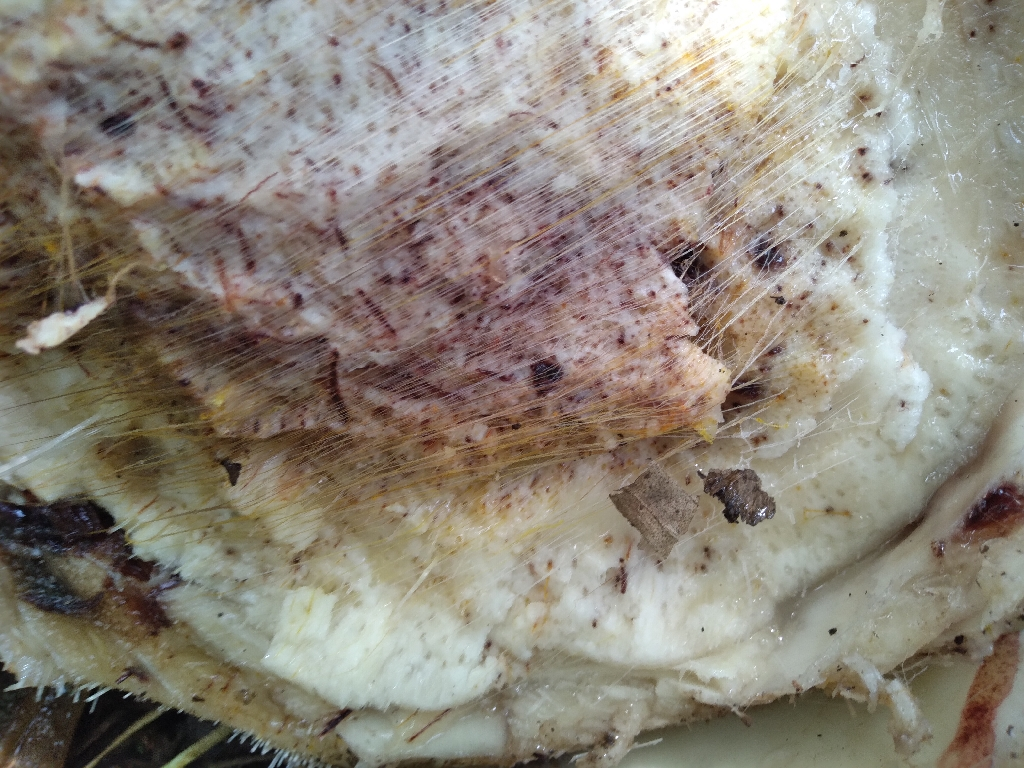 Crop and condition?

banana, fusarium wilt race 1
